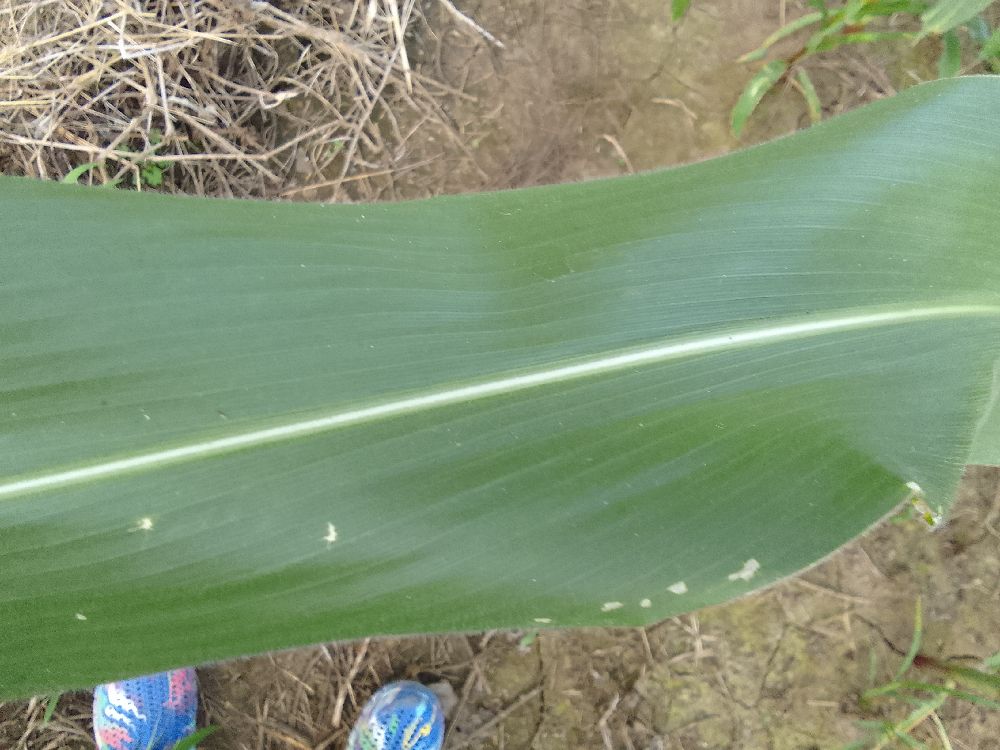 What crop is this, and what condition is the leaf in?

maize, healthy
